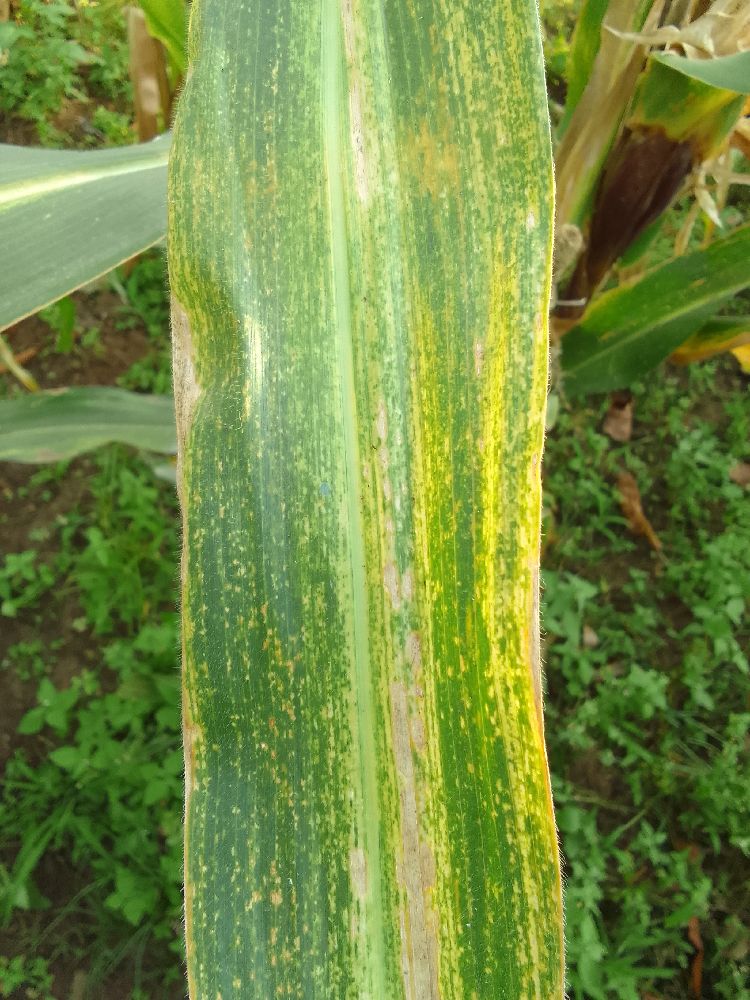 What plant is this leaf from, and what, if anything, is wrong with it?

maize, maize lethal necrosis
